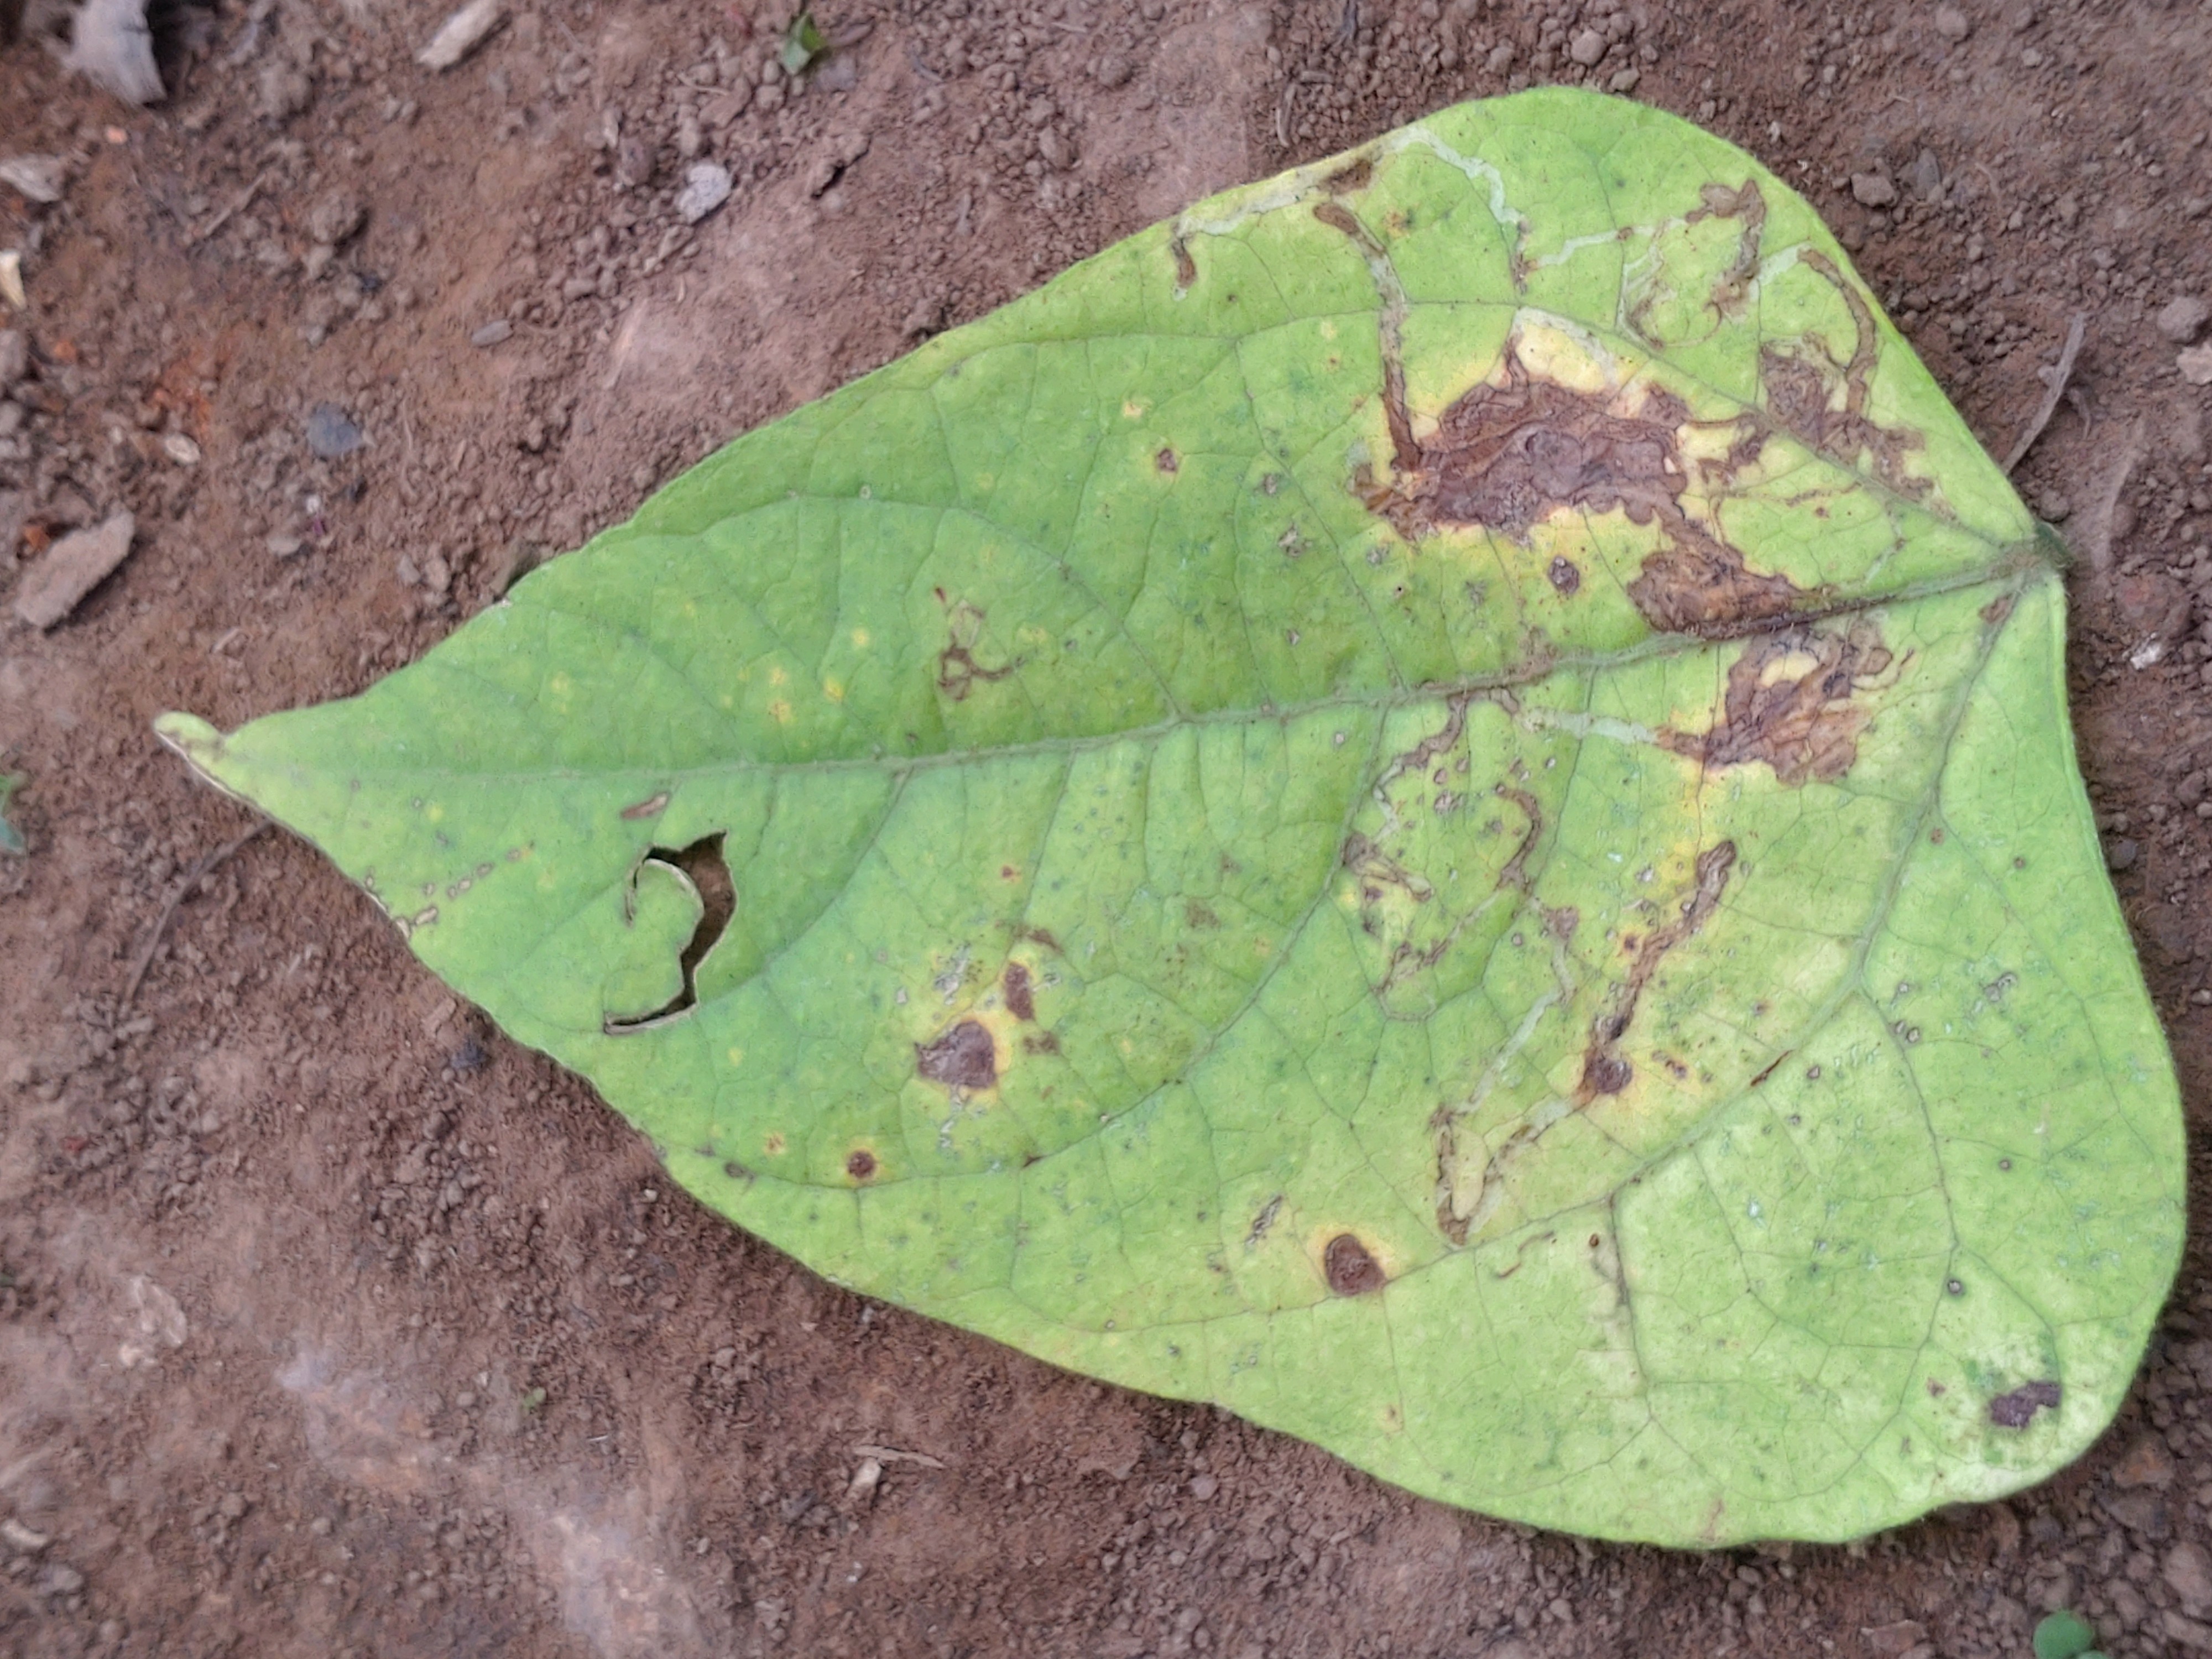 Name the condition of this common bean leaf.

anthracnose
